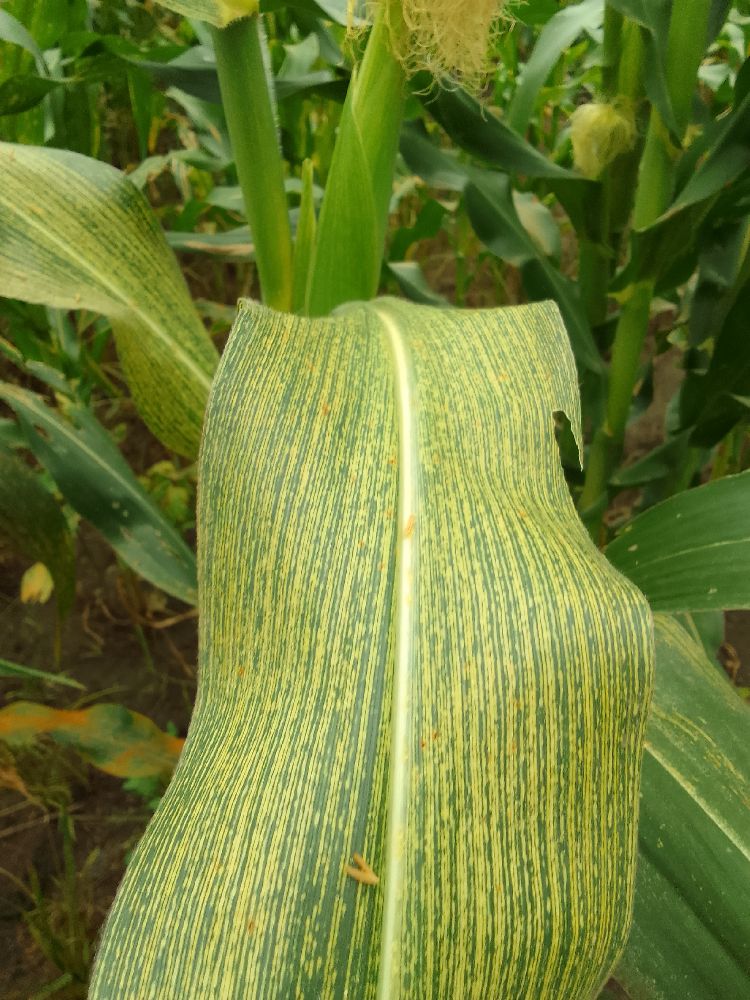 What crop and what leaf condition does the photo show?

maize, maize streak virus
